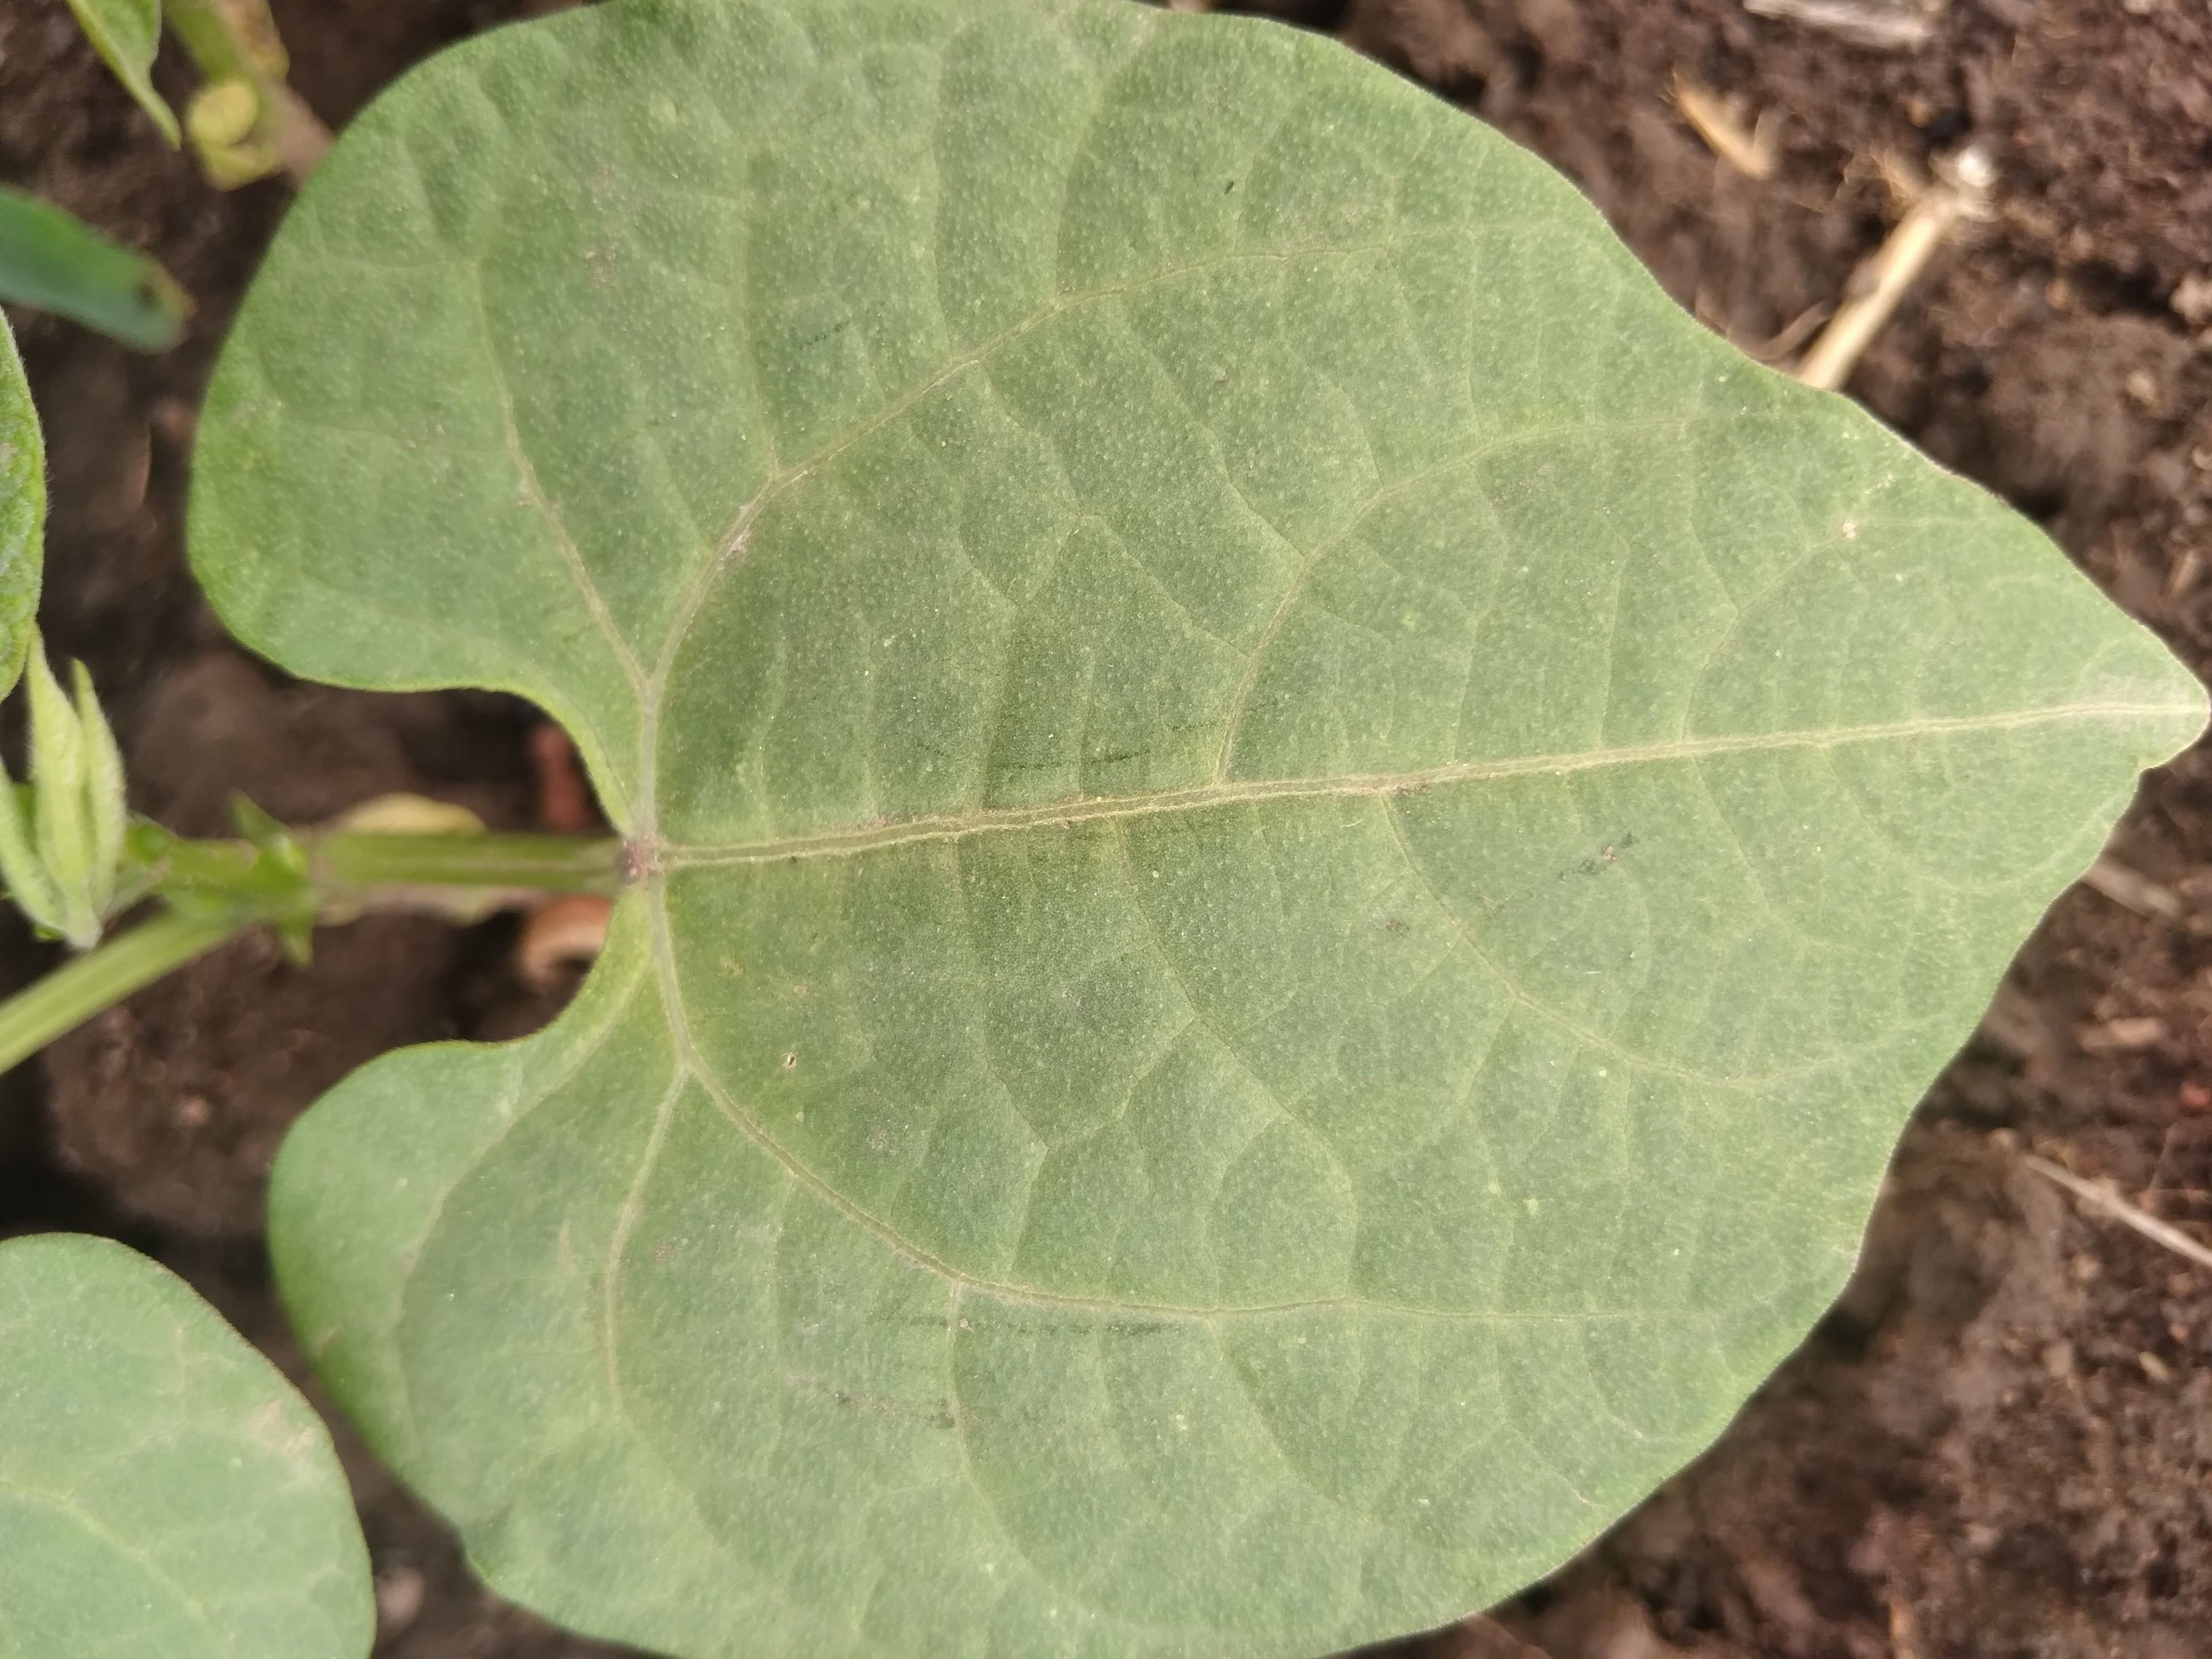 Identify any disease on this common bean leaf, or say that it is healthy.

healthy
